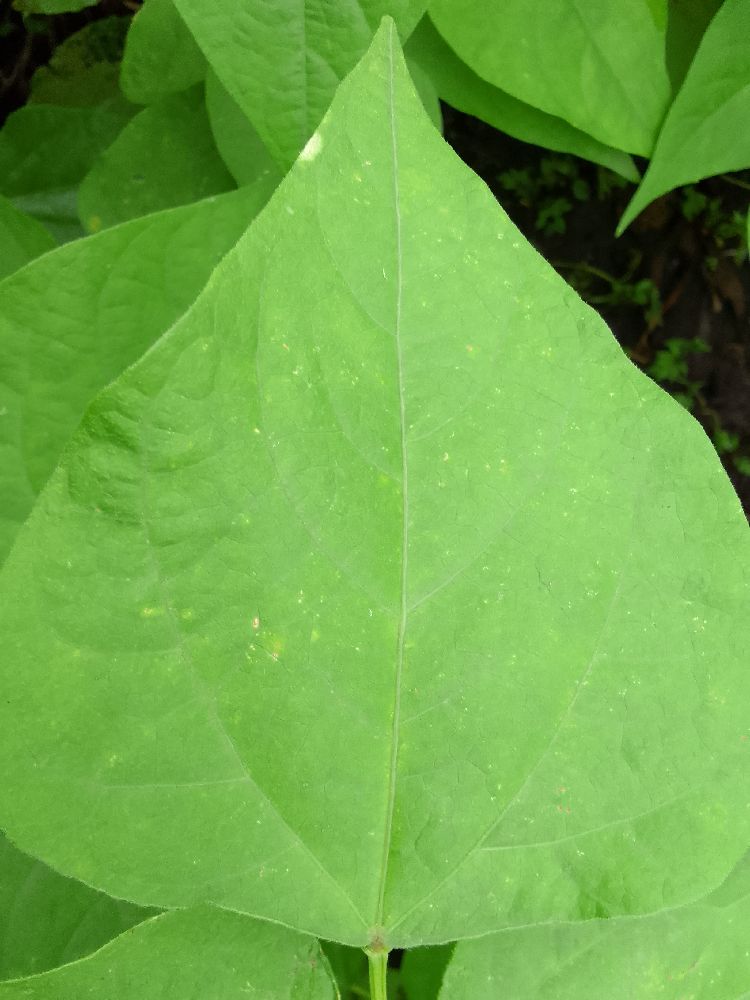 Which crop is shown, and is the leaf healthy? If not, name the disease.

common bean, healthy
